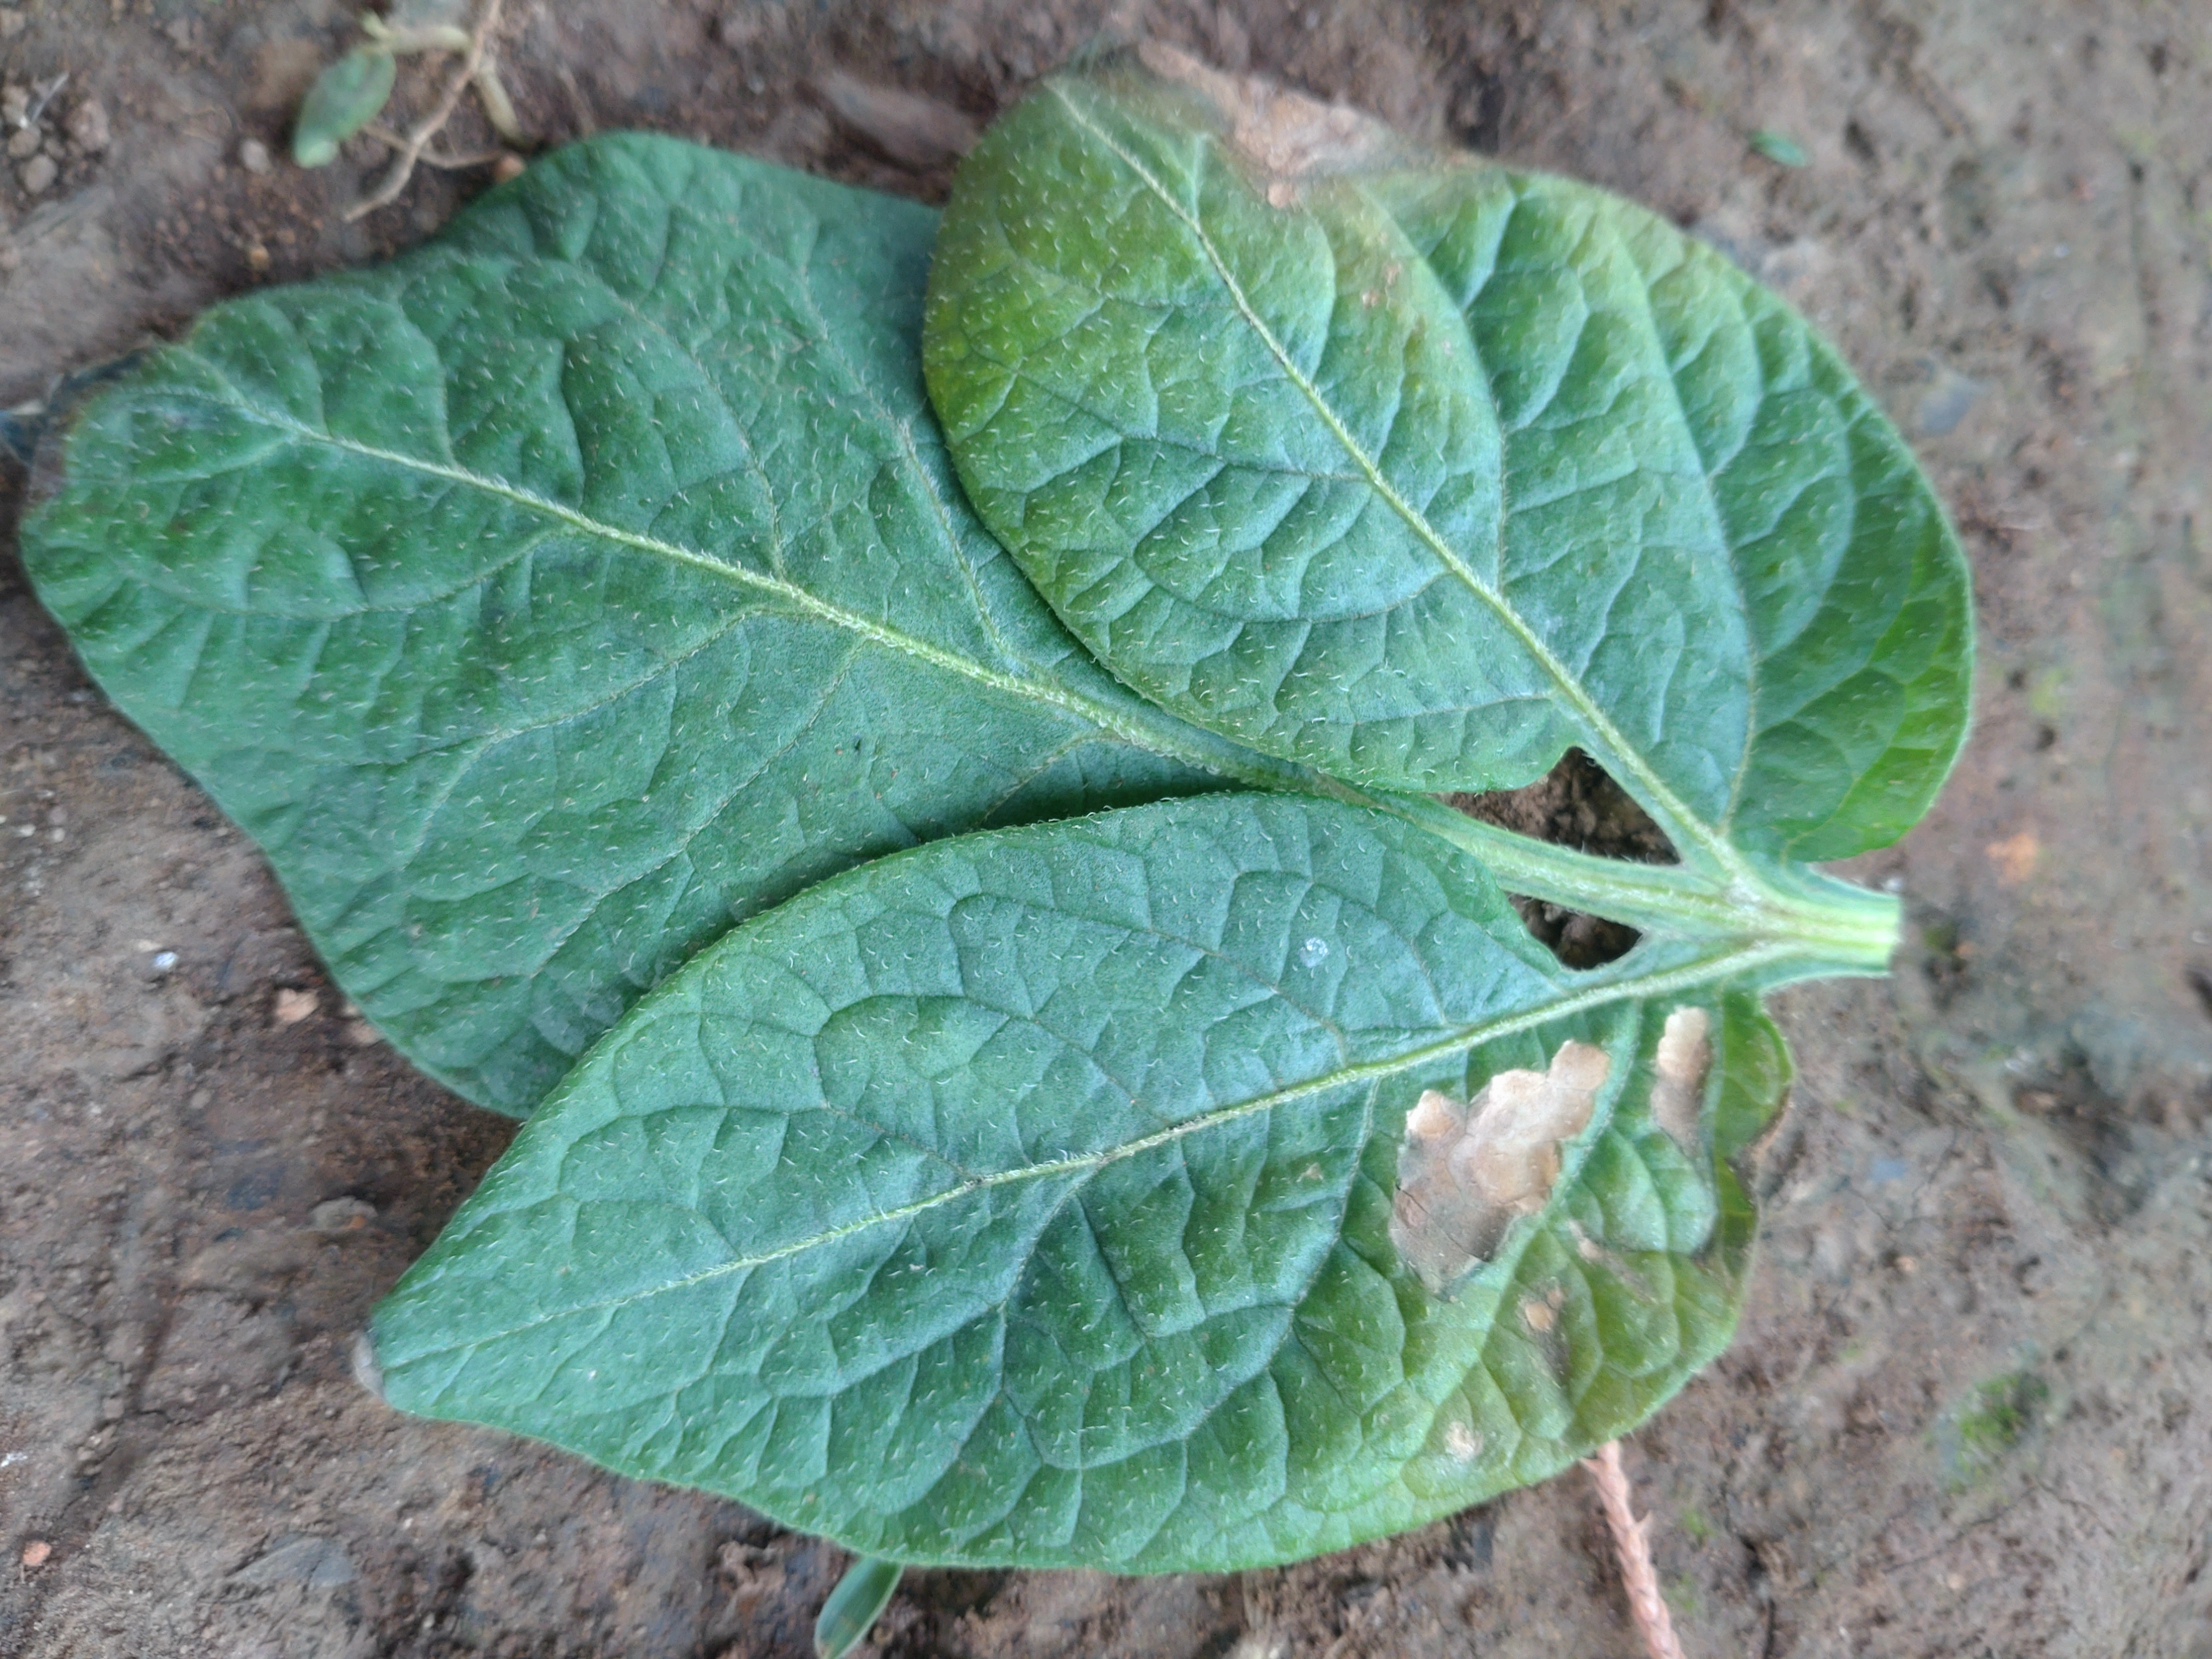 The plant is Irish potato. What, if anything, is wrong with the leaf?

early blight
